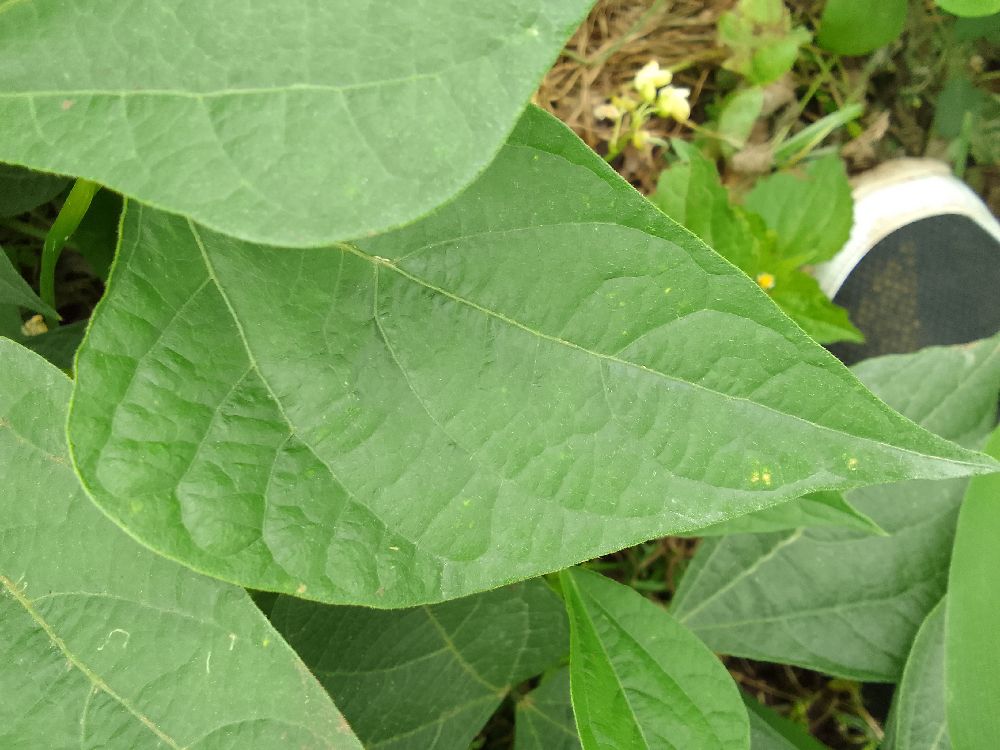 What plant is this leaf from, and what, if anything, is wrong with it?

common bean, healthy
